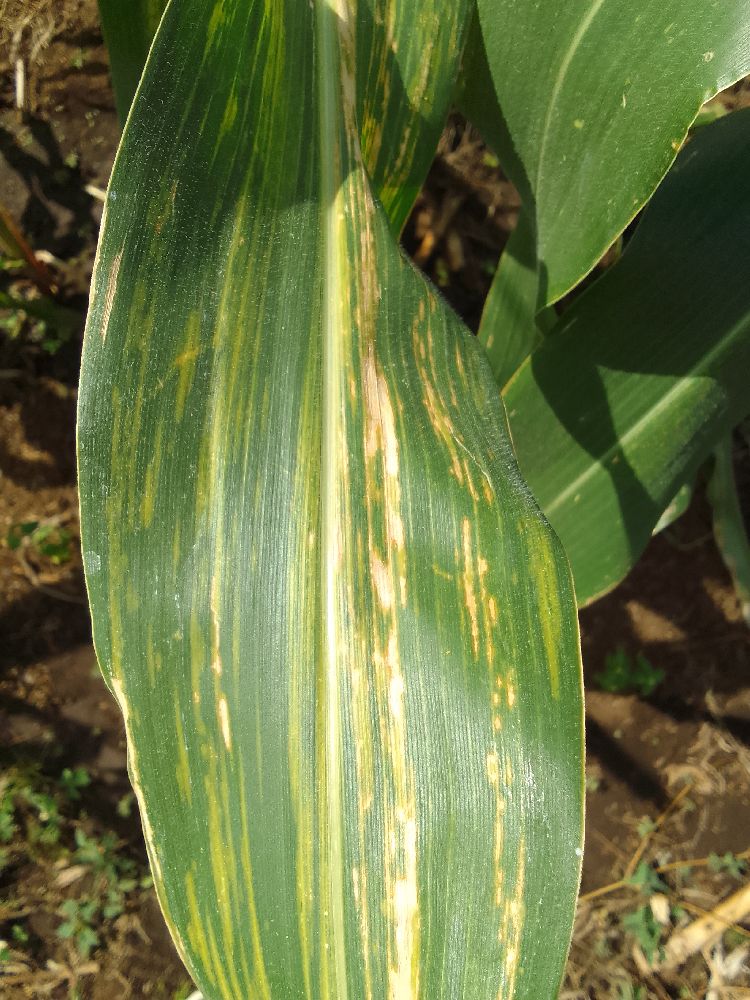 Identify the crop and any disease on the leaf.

maize, maize lethal necrosis
